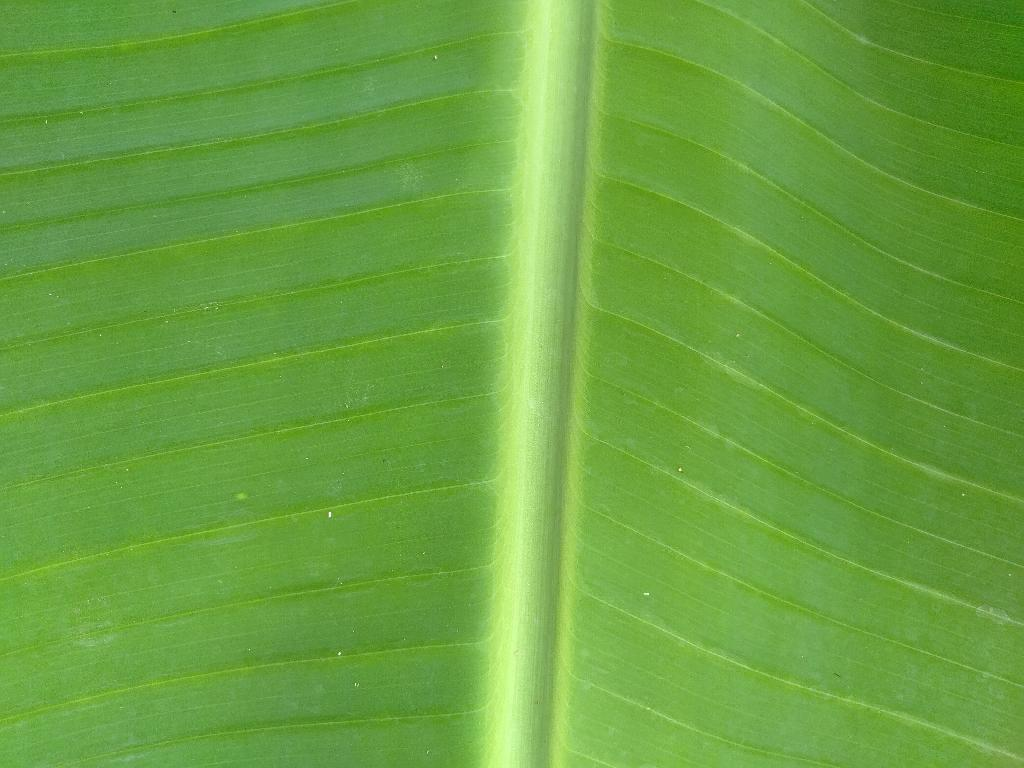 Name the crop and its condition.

banana, healthy
